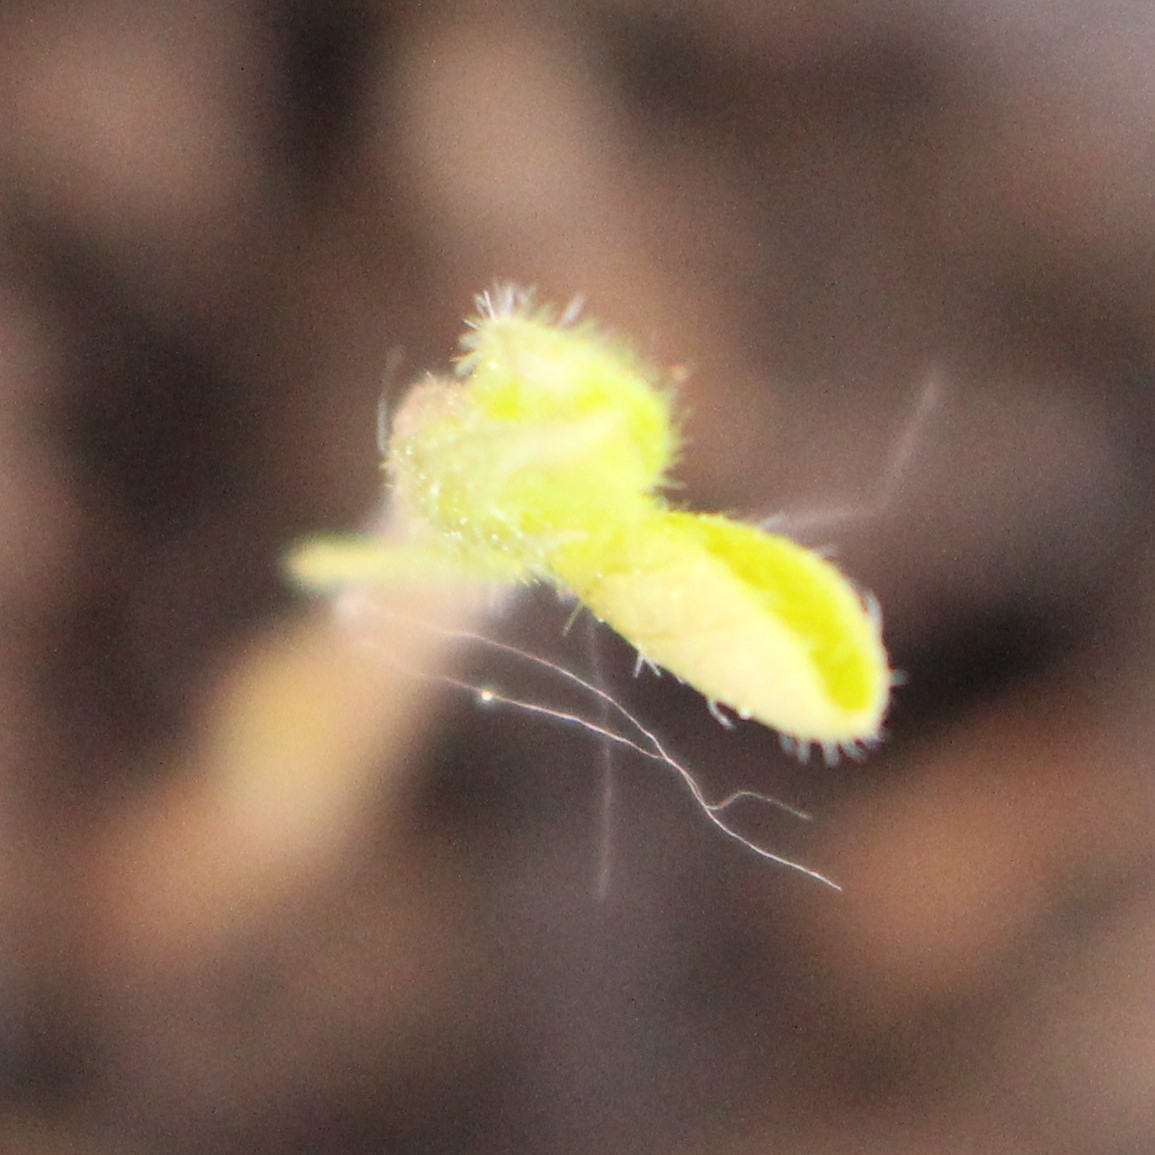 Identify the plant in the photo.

Vicia sativa
